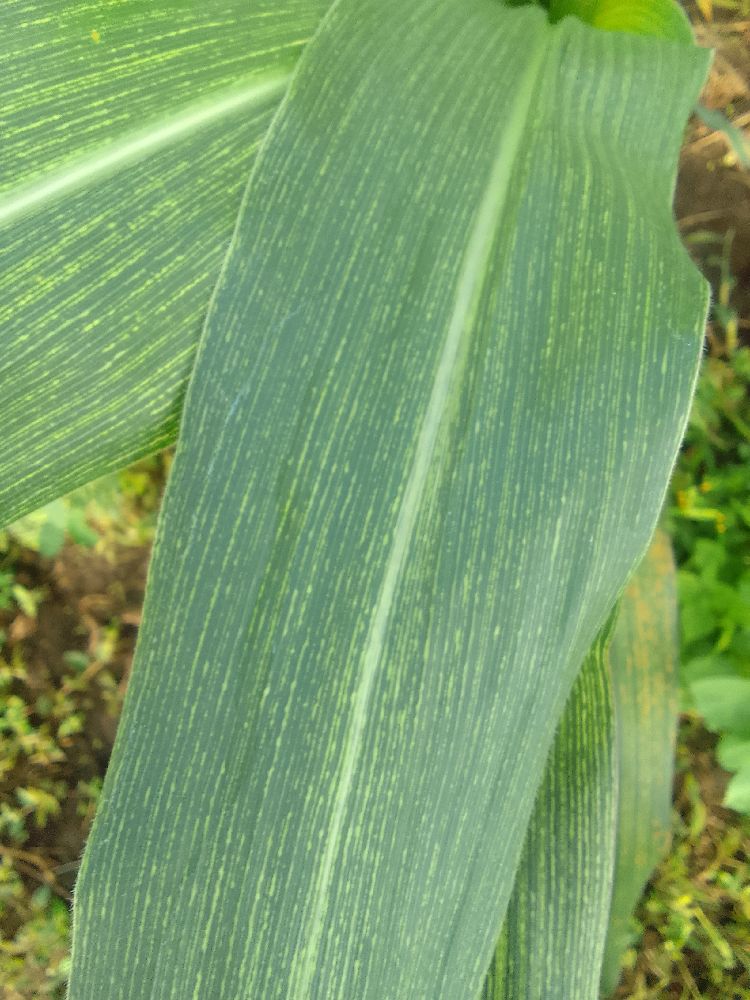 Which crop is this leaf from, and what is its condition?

maize, maize streak virus
